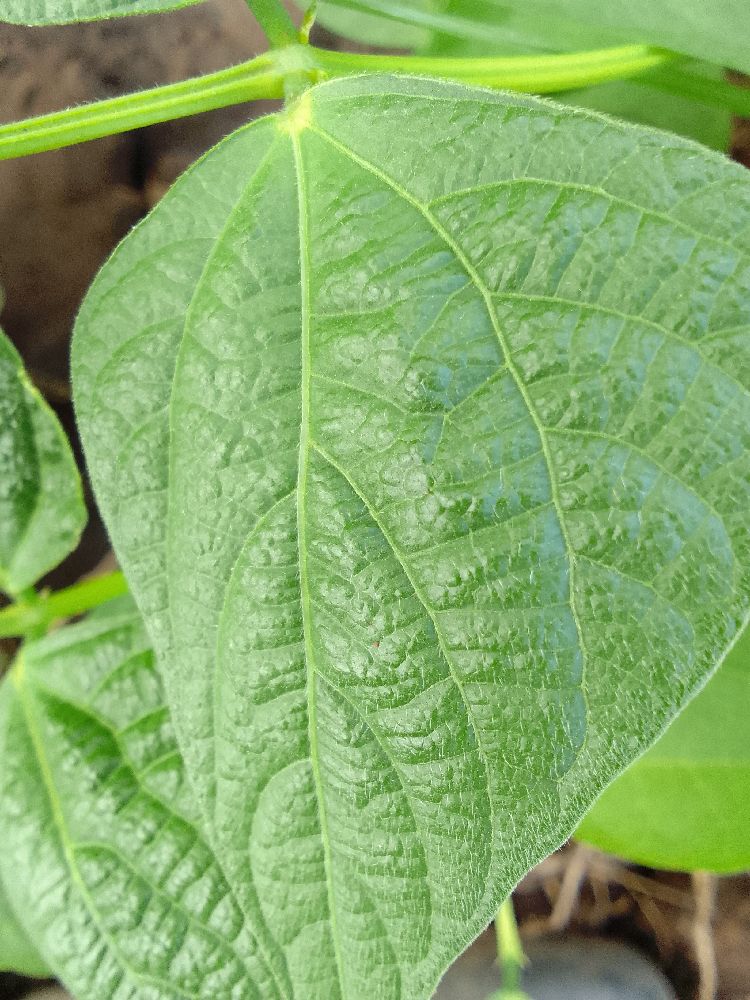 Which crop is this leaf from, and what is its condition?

common bean, healthy
